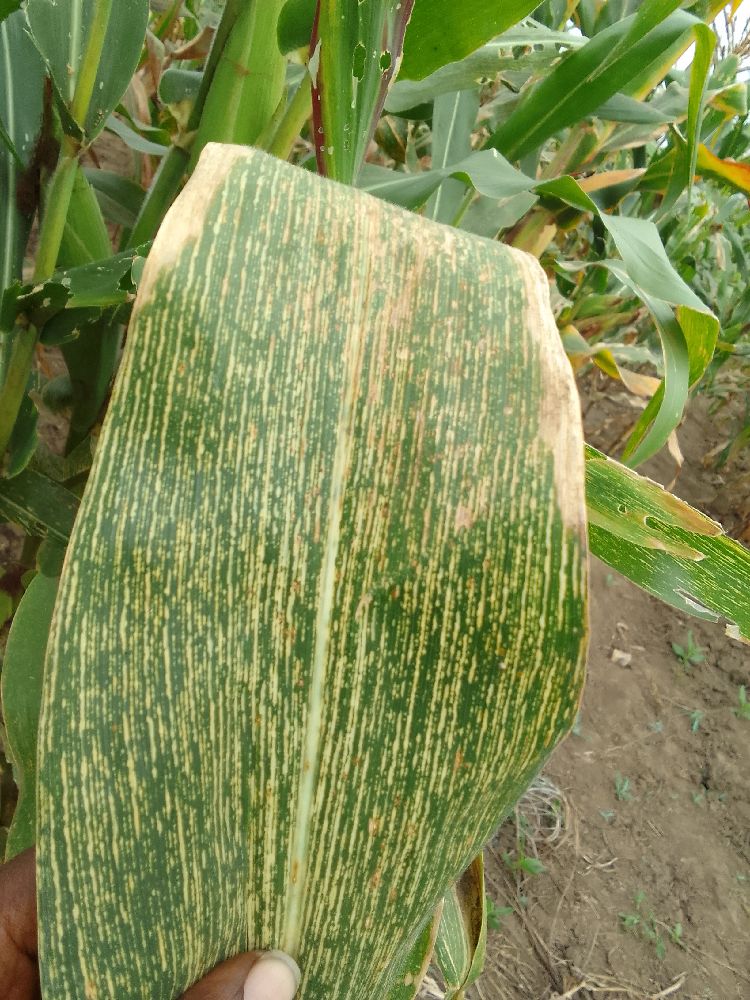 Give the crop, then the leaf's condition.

maize, maize streak virus
